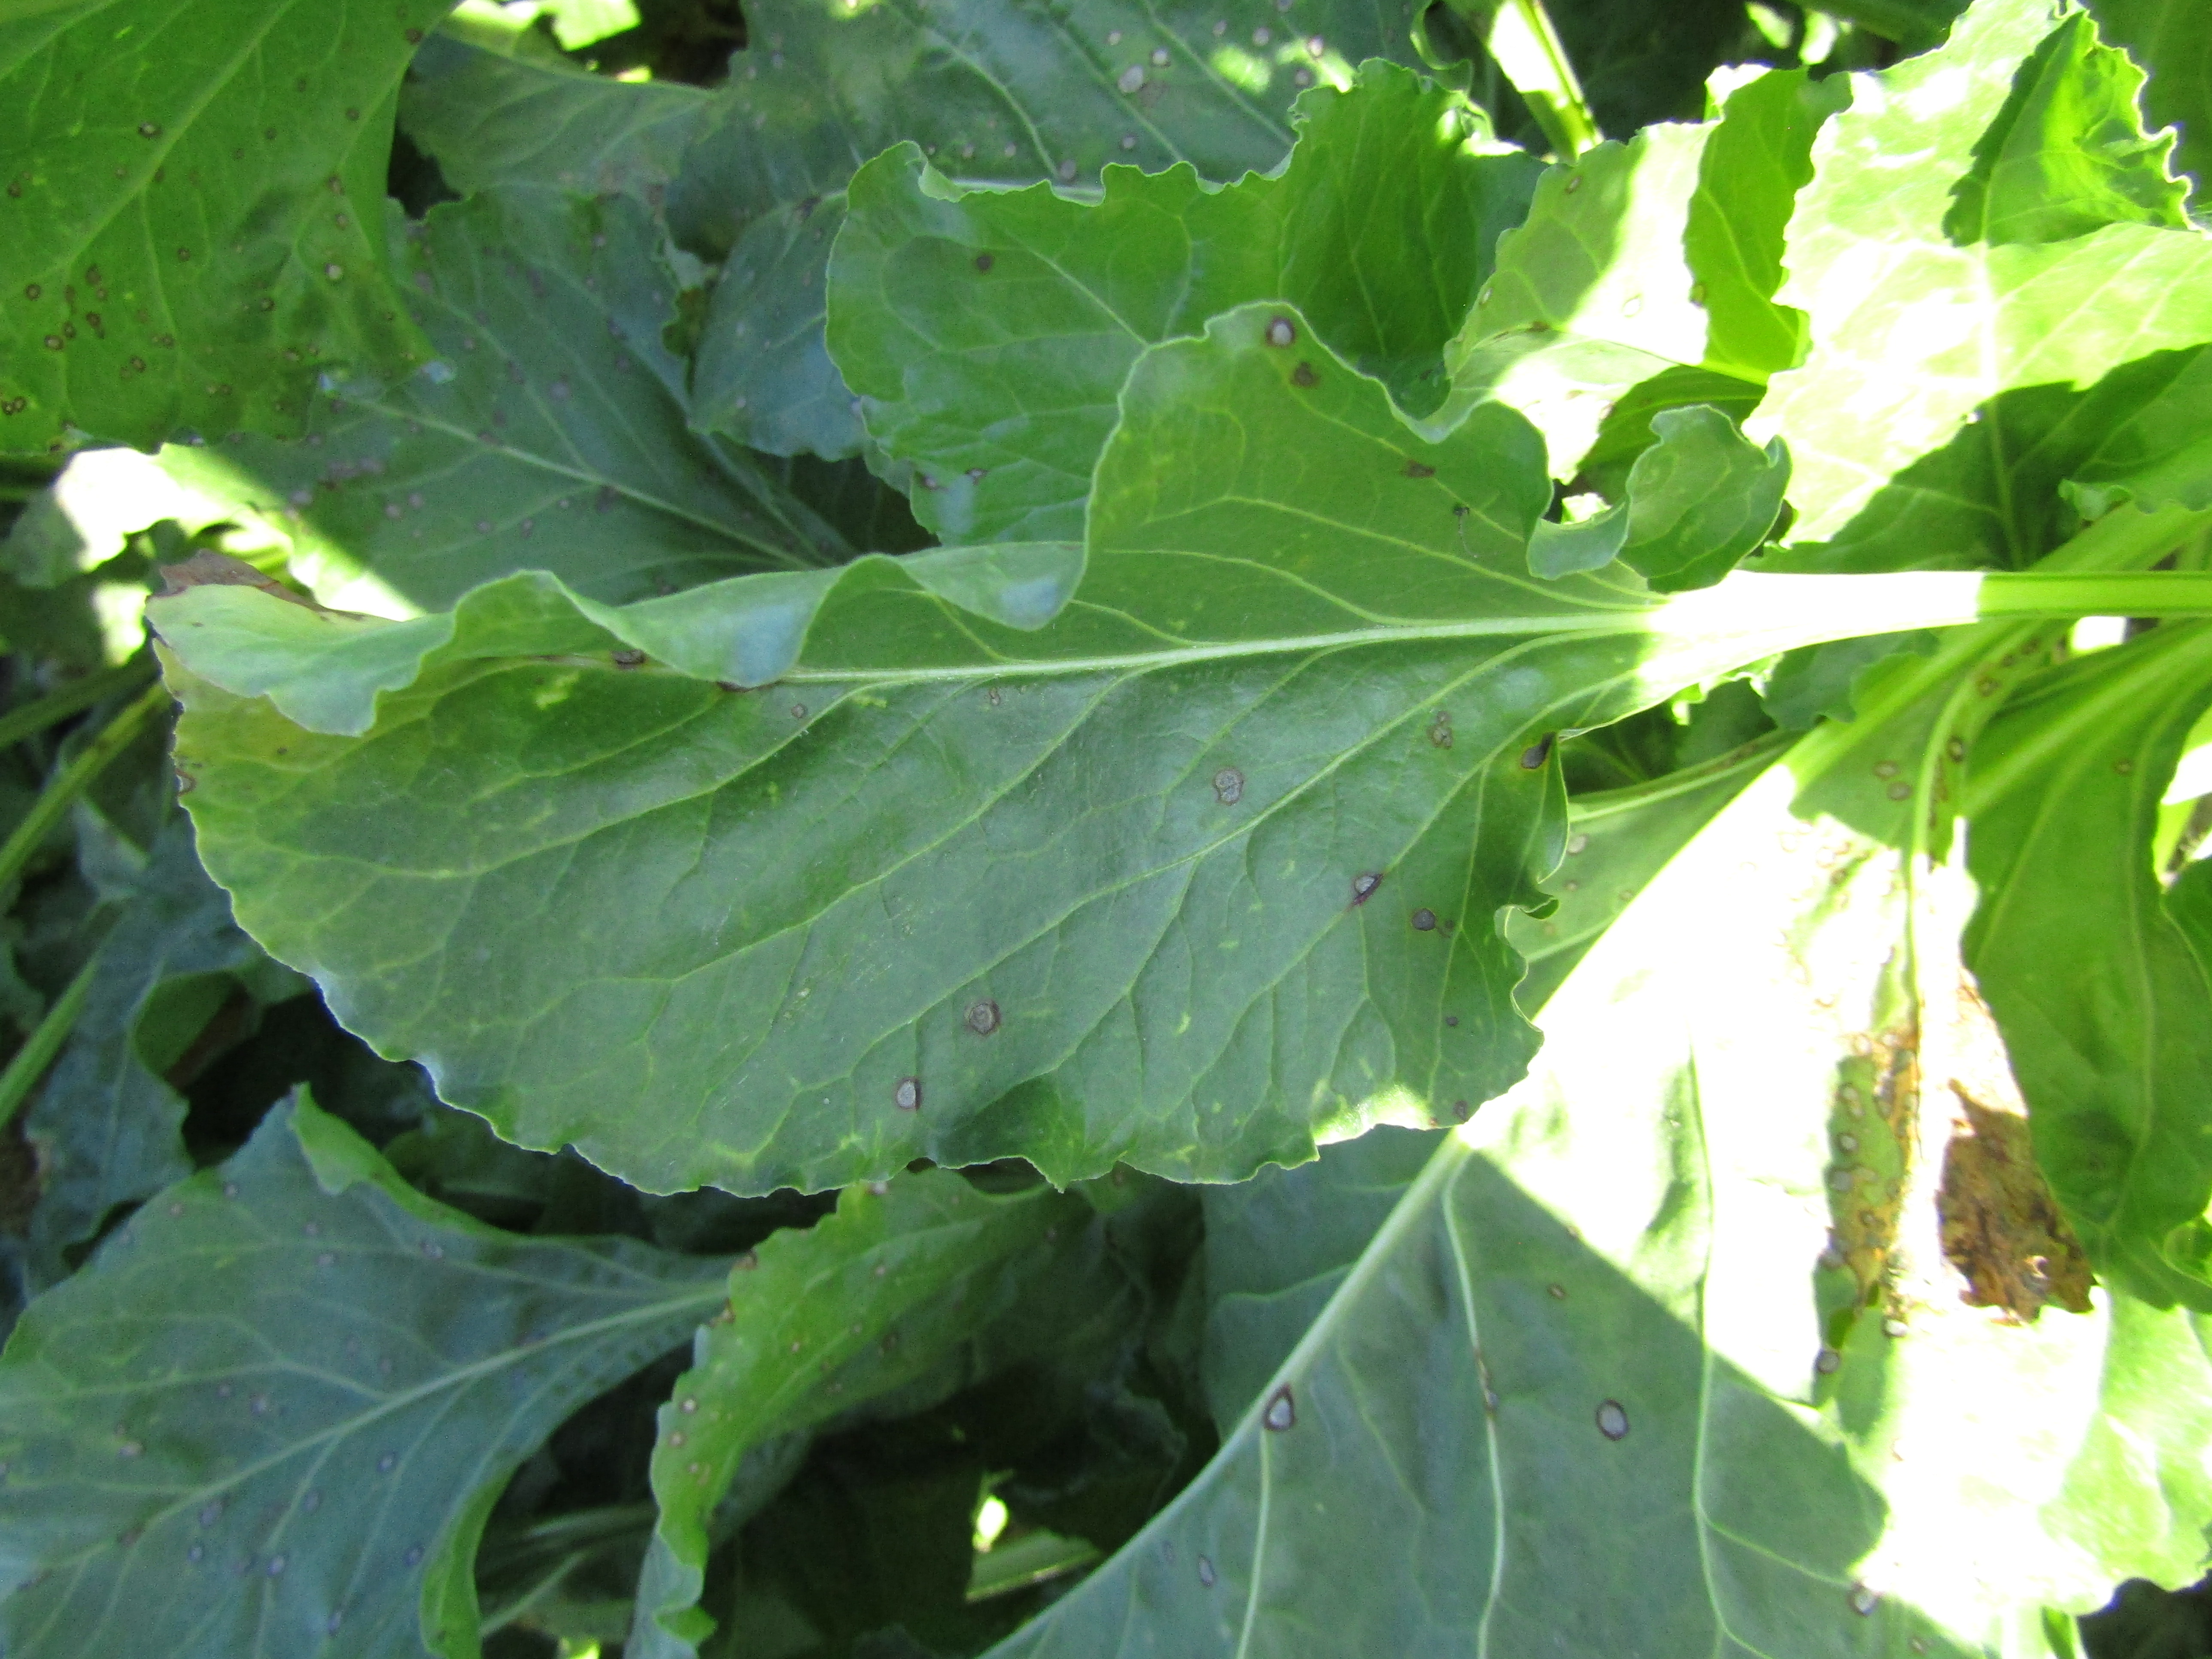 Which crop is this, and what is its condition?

beet, cercospora
